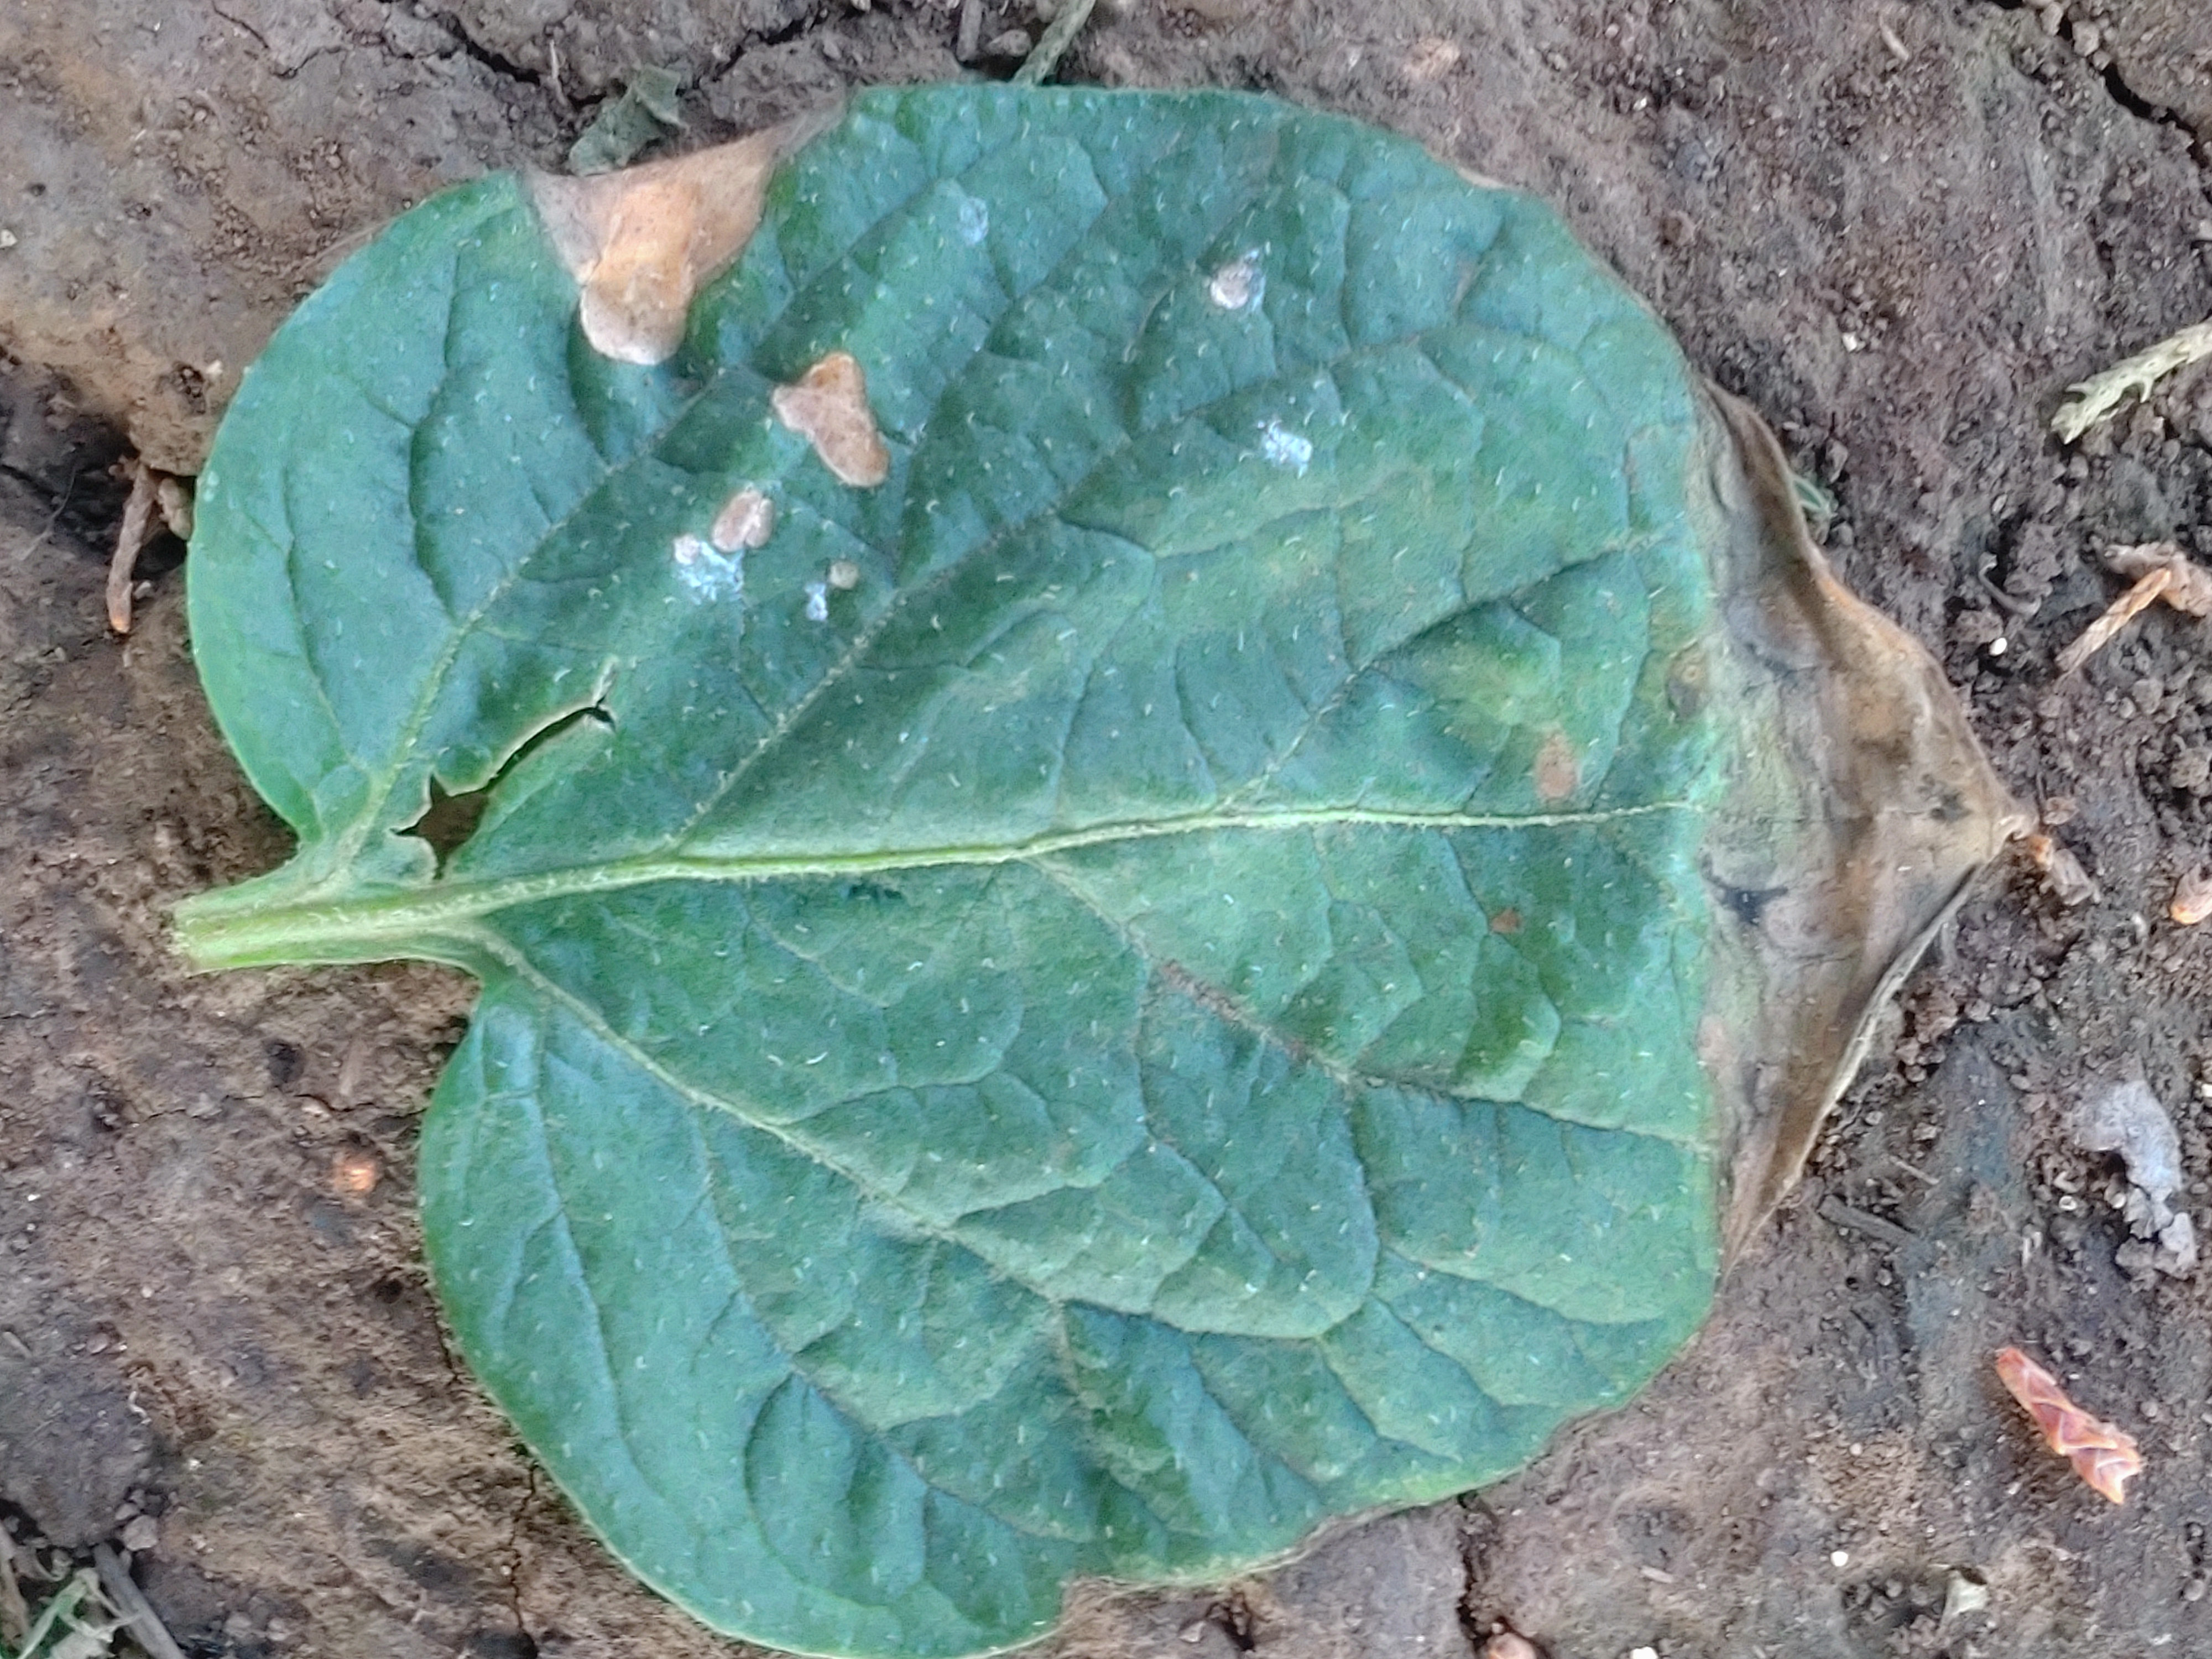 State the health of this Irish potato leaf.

early blight
